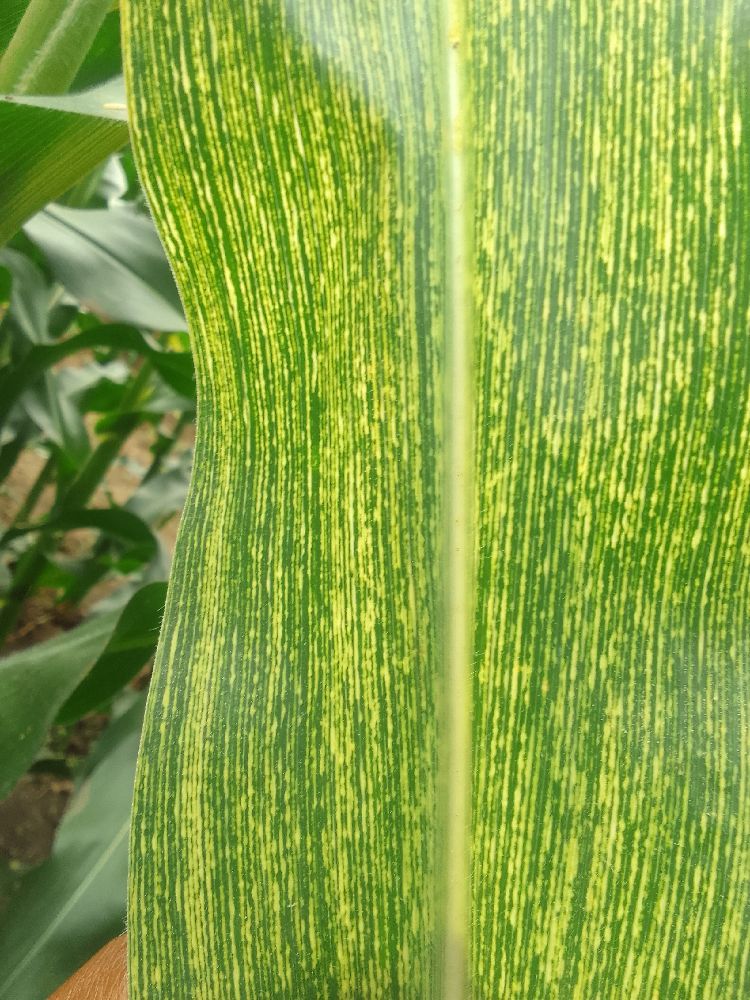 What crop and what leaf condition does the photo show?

maize, maize streak virus
